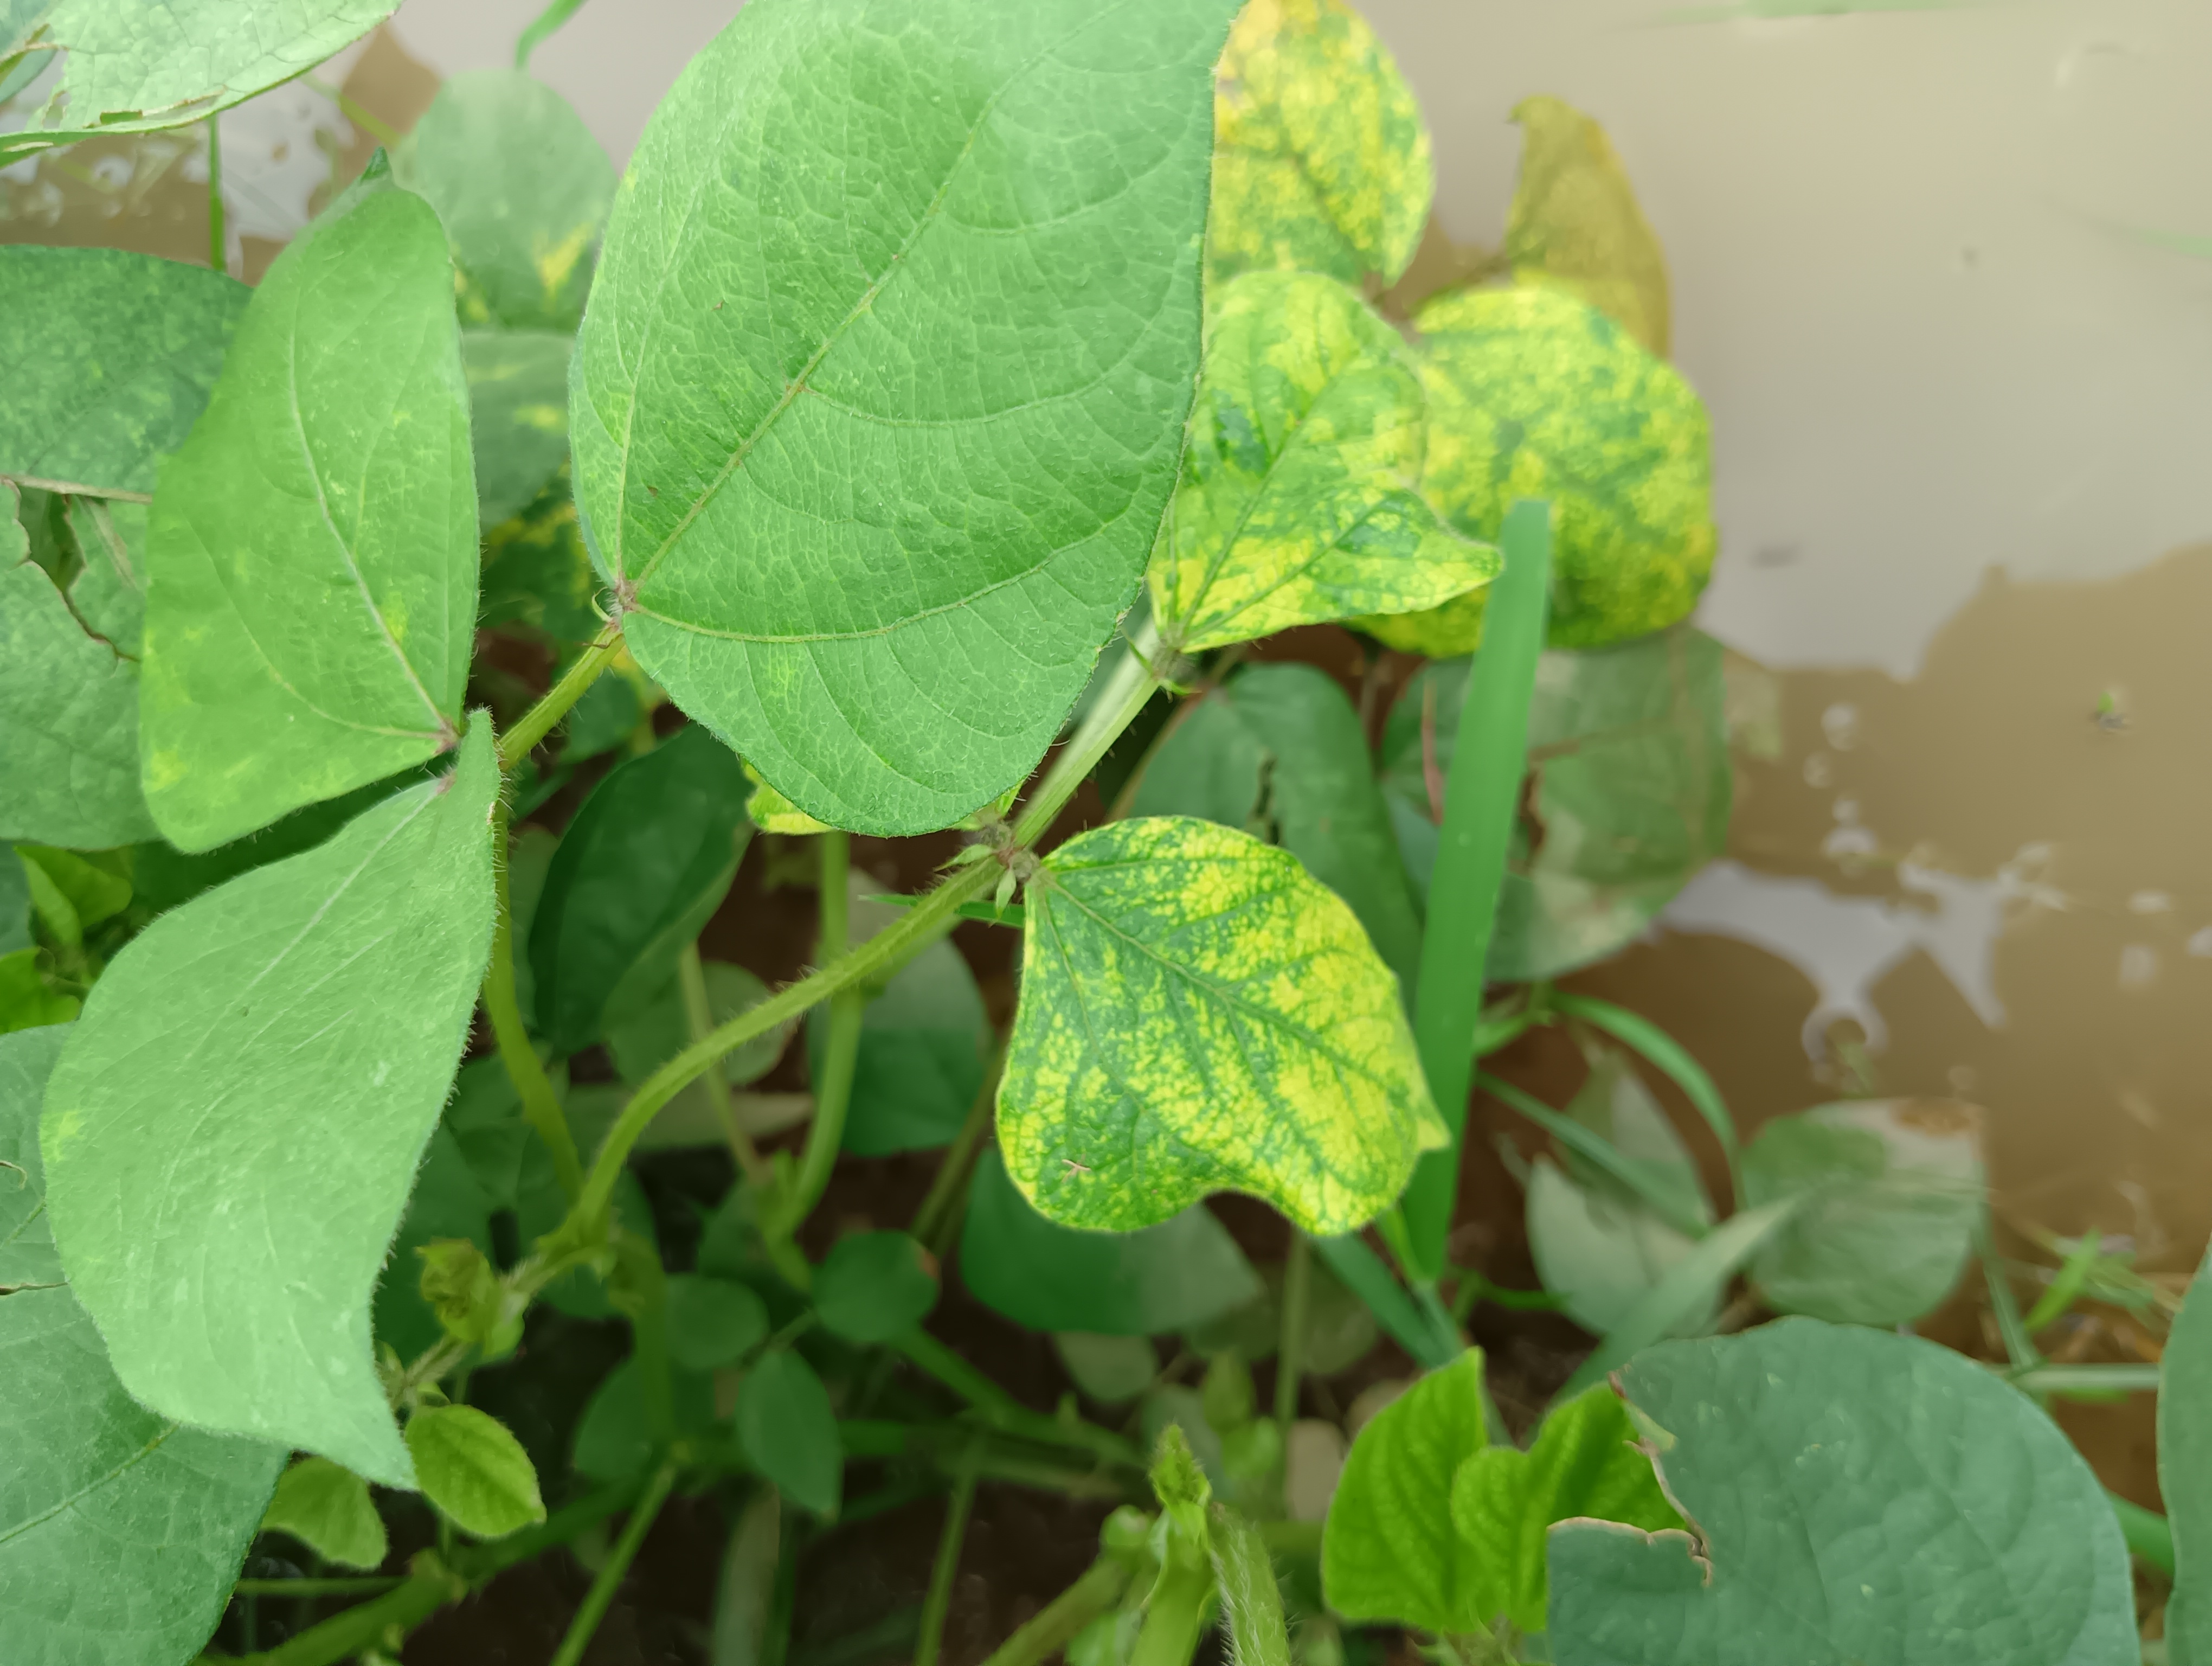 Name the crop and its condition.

mungbean, yellow mosaic
